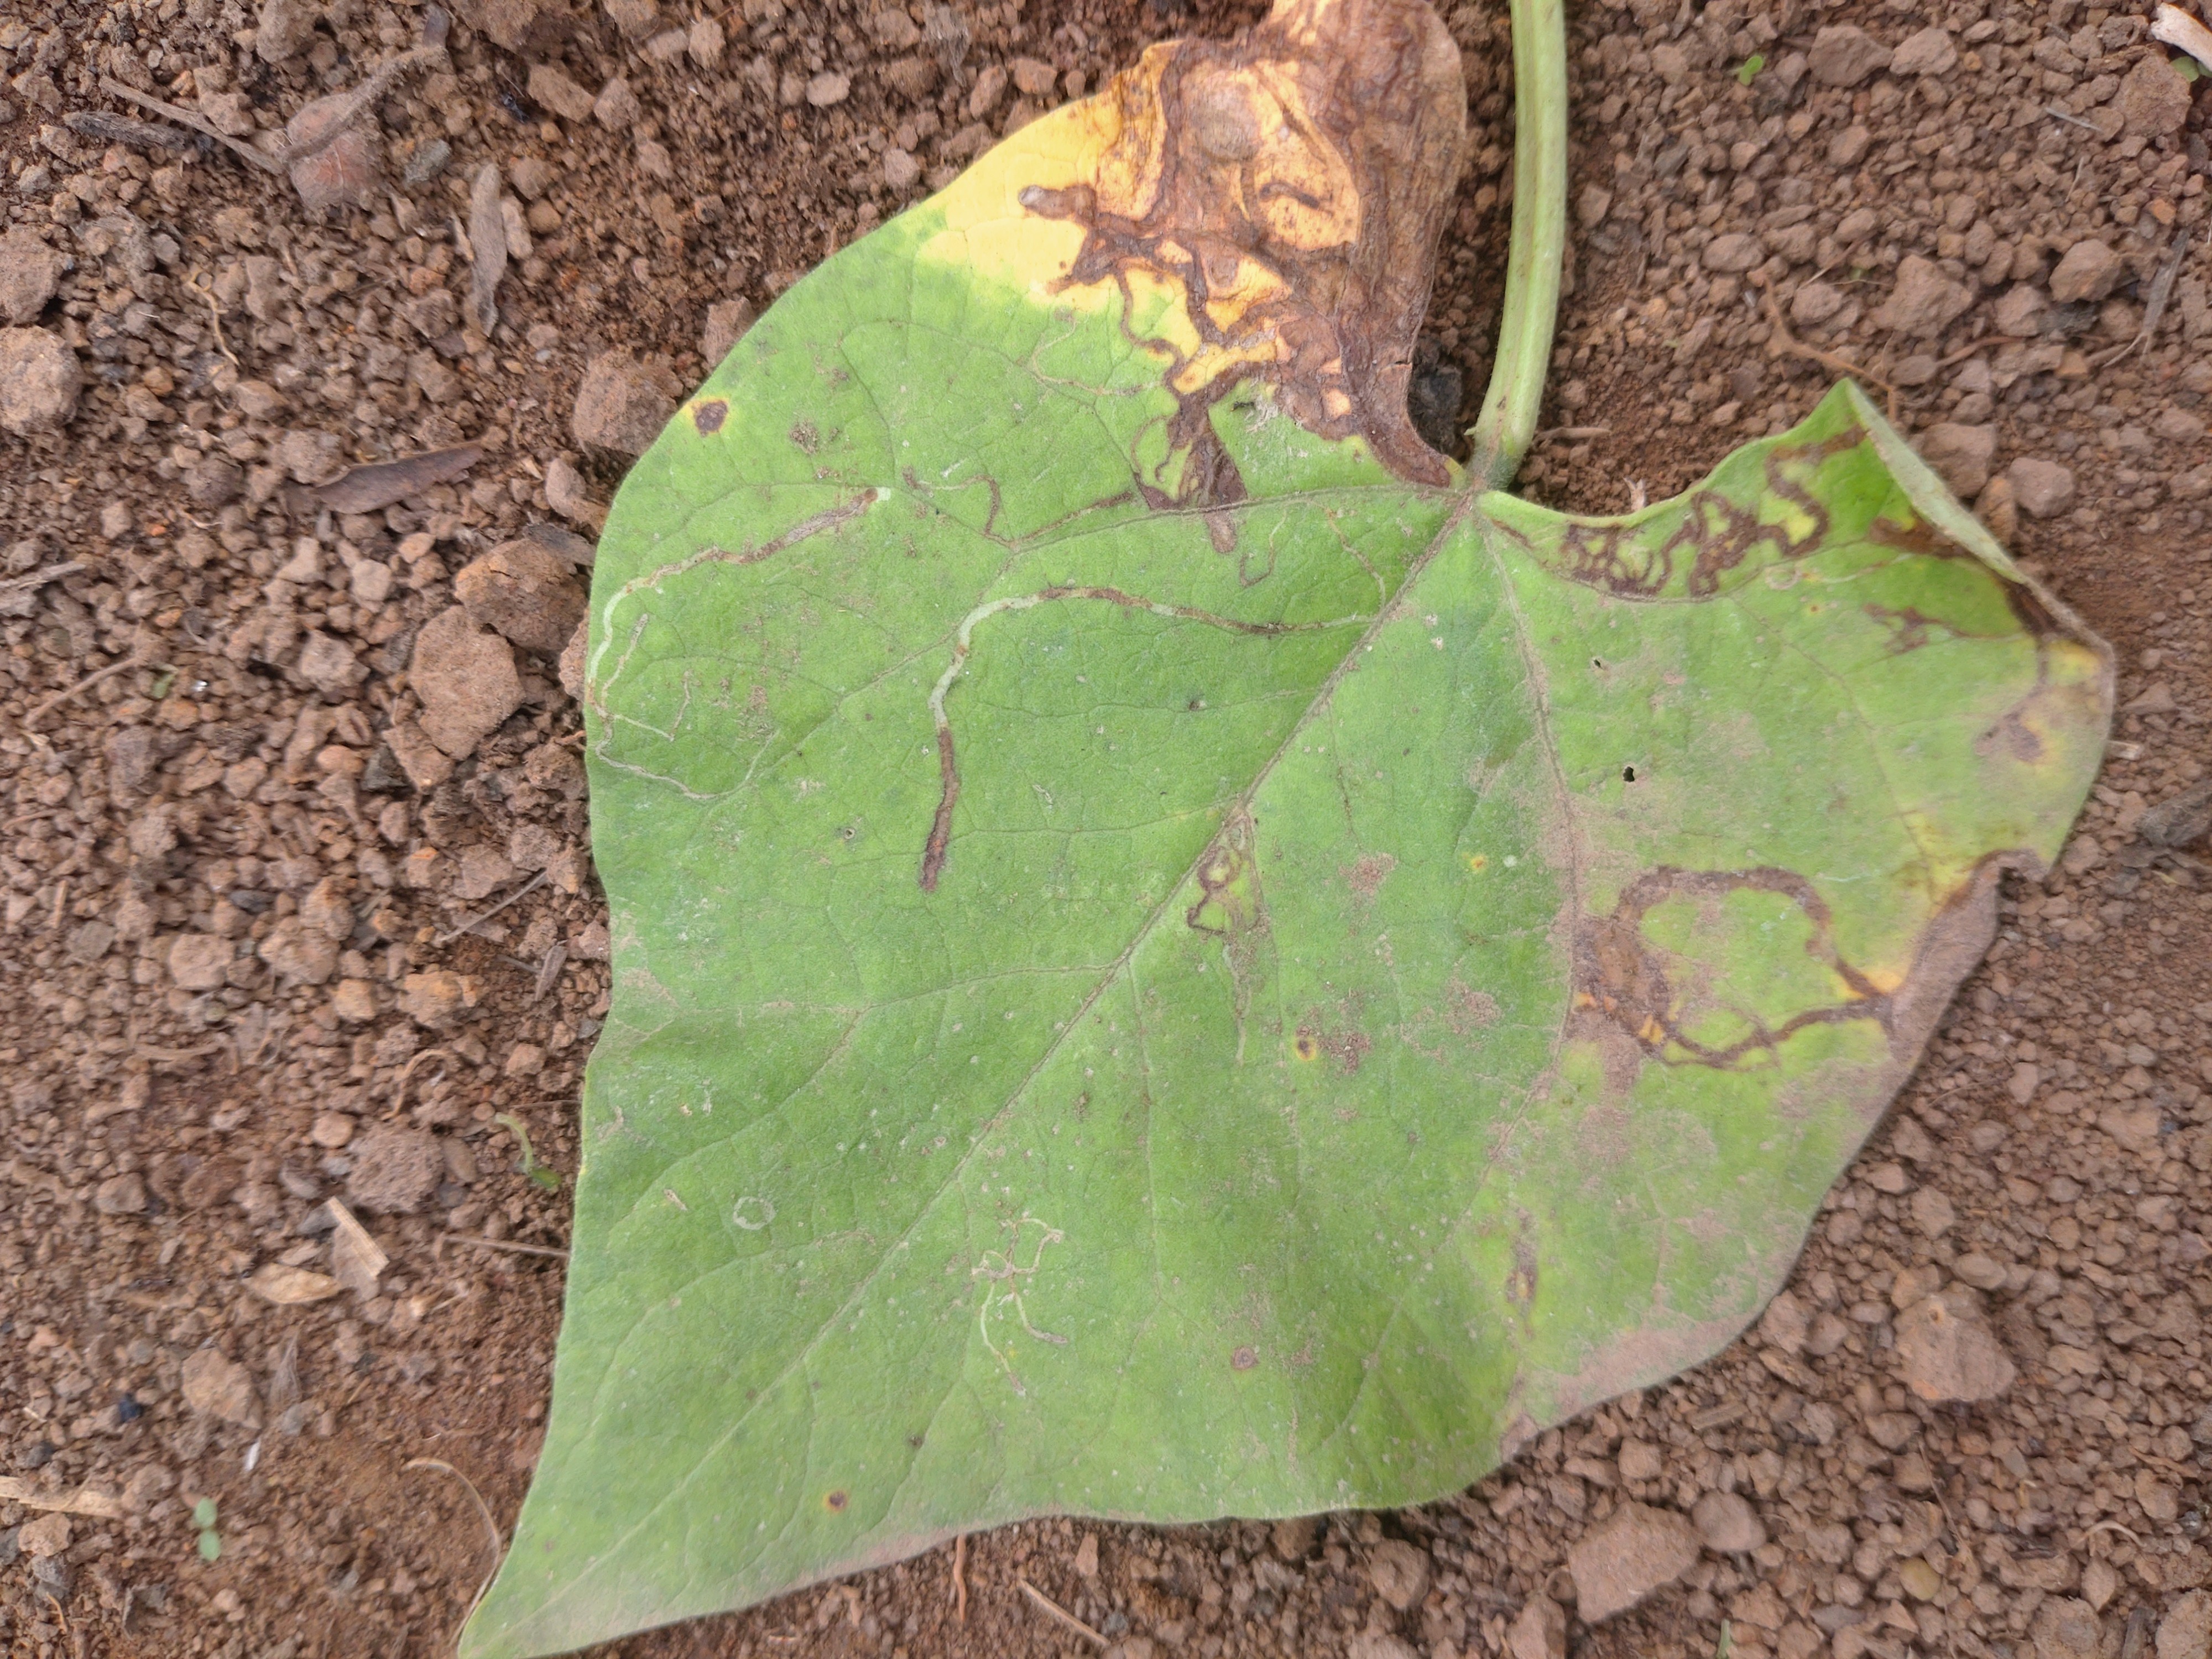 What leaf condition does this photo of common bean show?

rust
